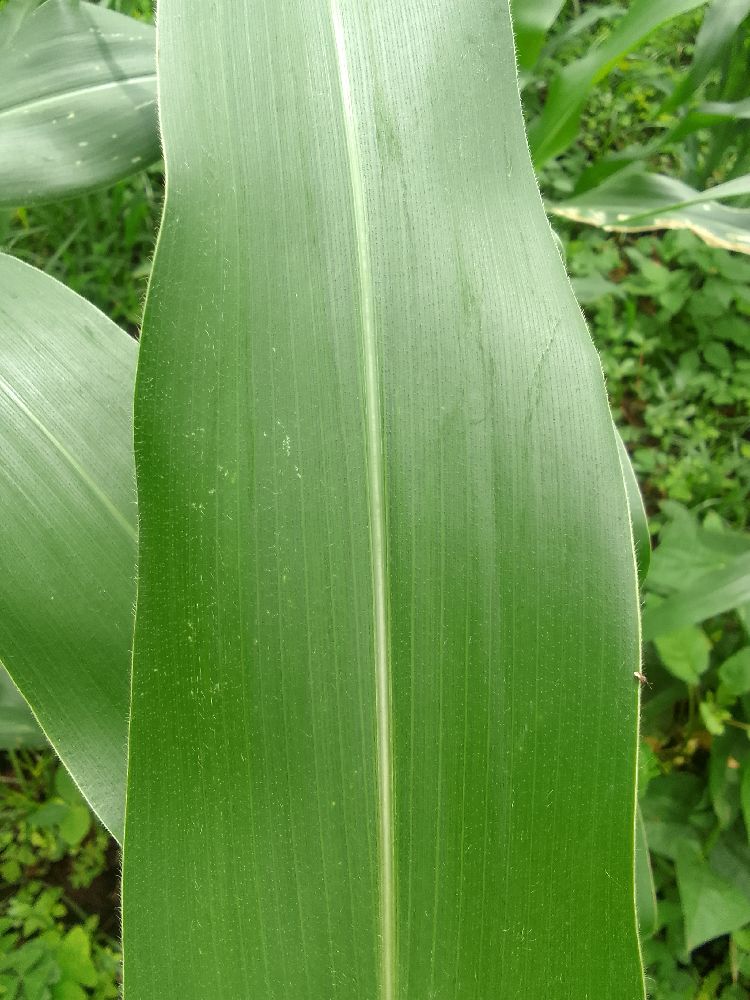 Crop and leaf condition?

maize, healthy
